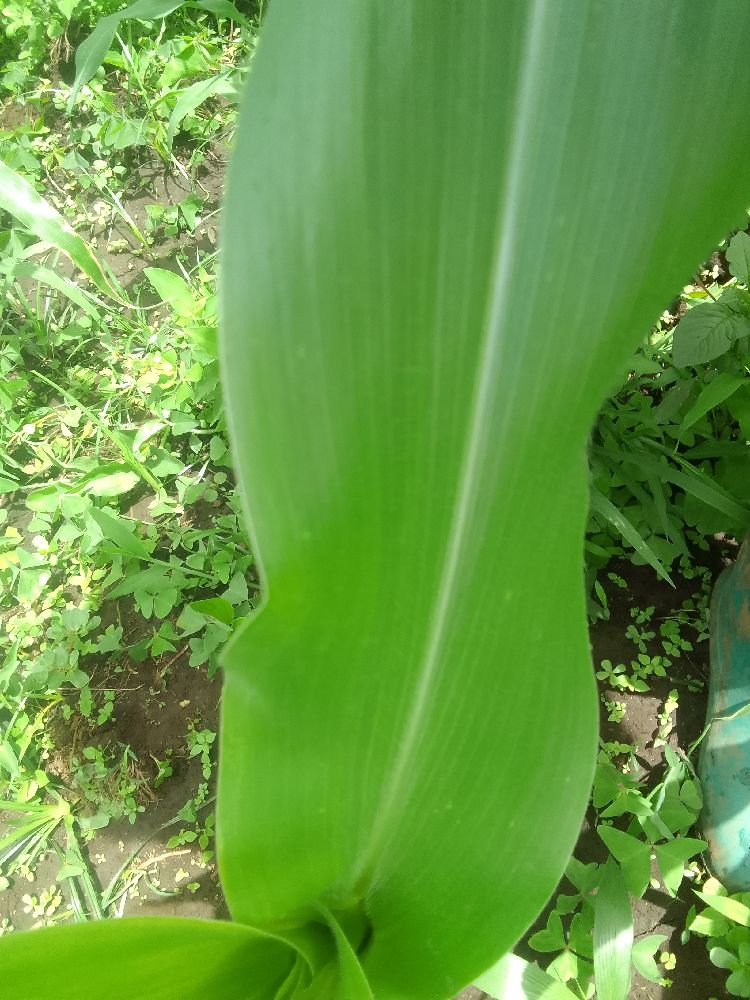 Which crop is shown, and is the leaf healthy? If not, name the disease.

maize, healthy
